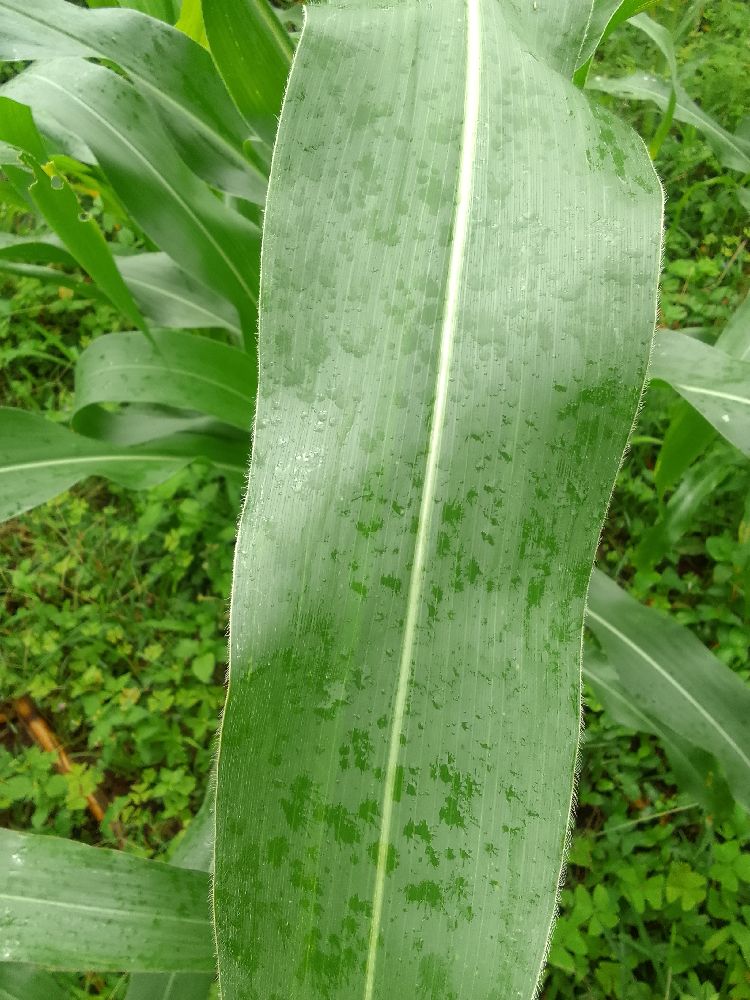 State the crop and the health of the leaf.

maize, healthy
